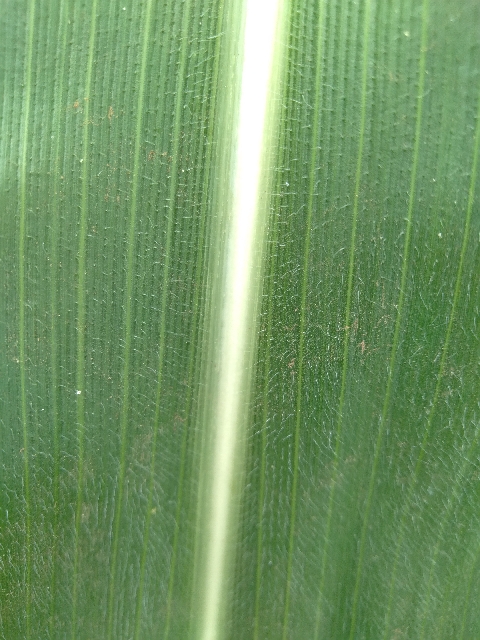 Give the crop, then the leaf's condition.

maize, healthy
